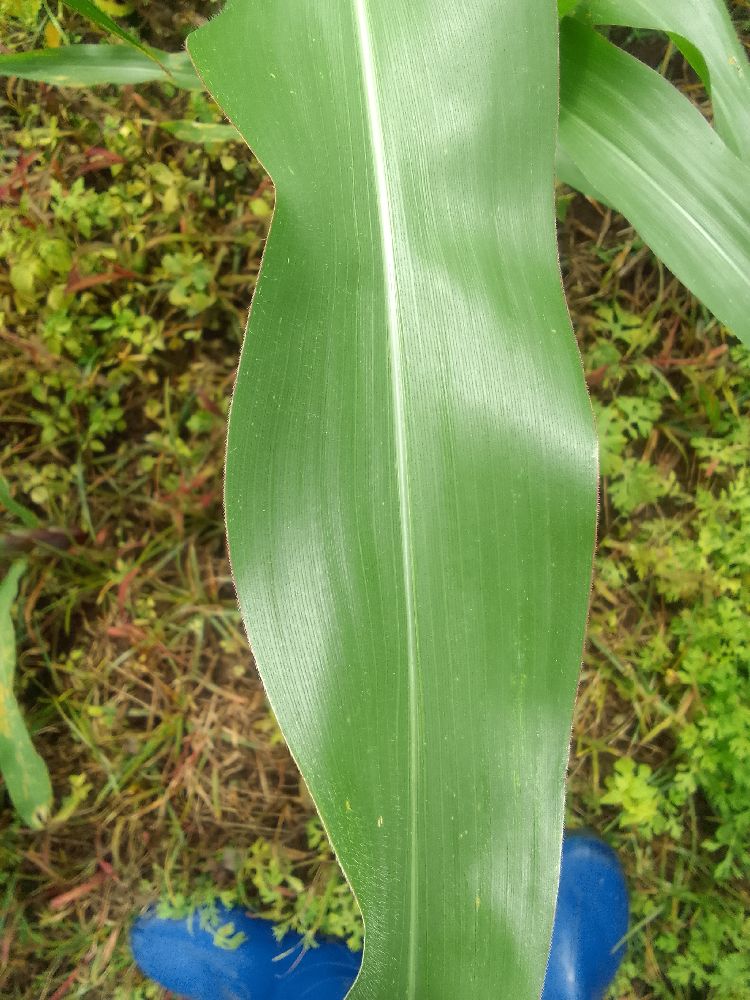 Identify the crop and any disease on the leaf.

maize, healthy
